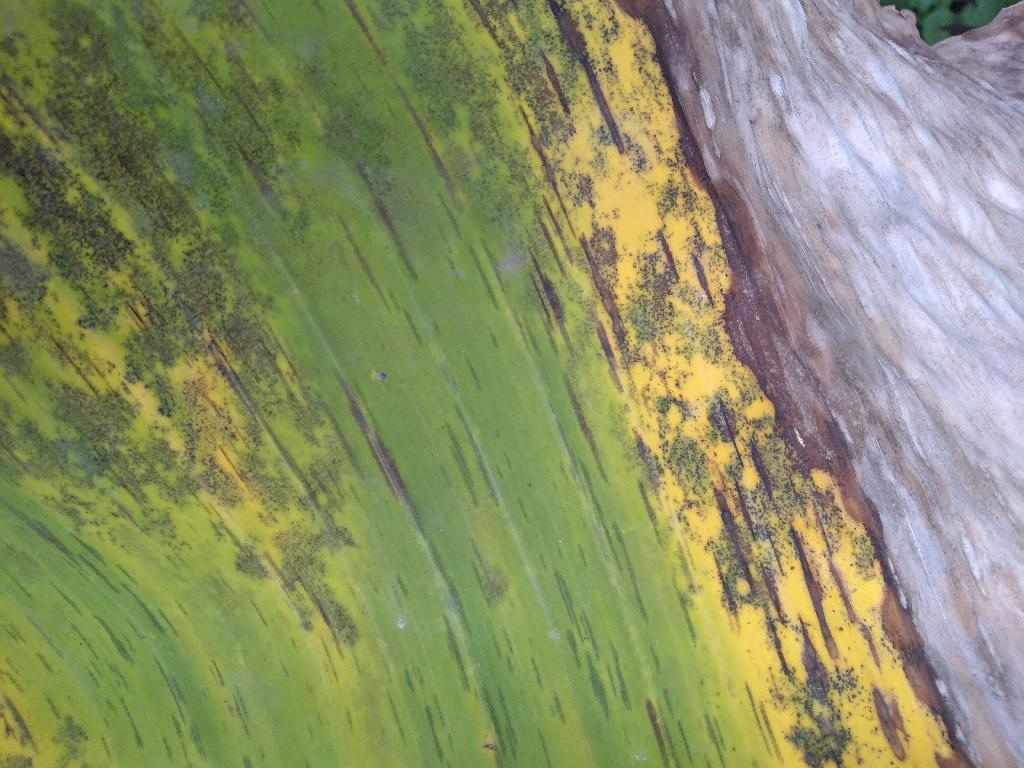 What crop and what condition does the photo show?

banana, black sigatoka
